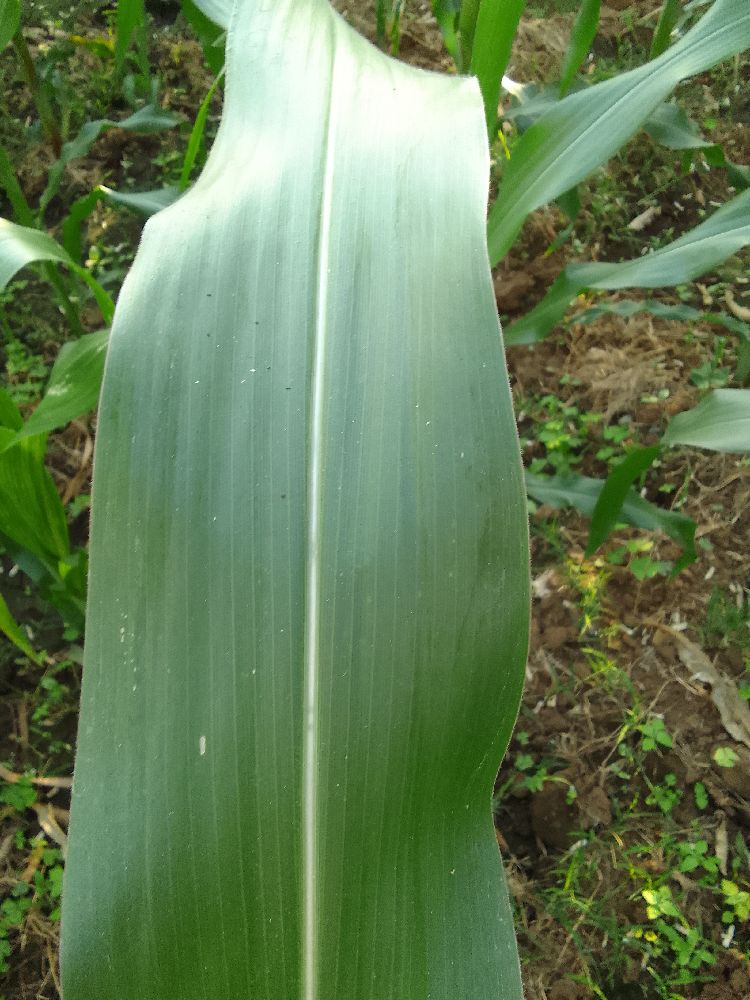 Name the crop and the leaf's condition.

maize, healthy
